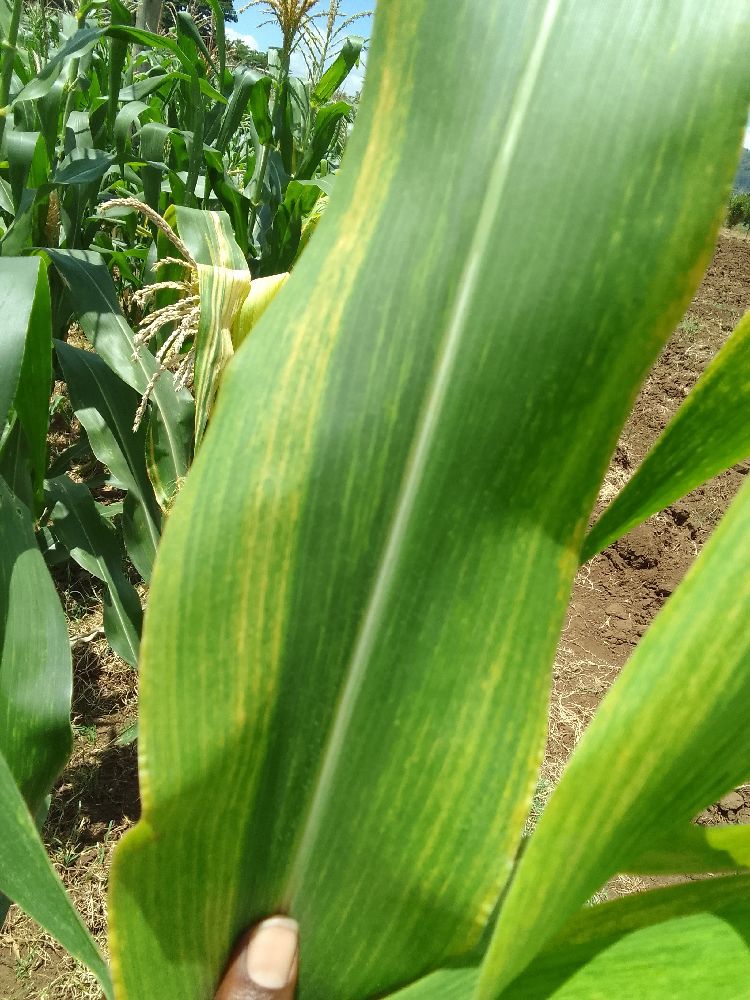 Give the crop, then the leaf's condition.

maize, maize lethal necrosis
